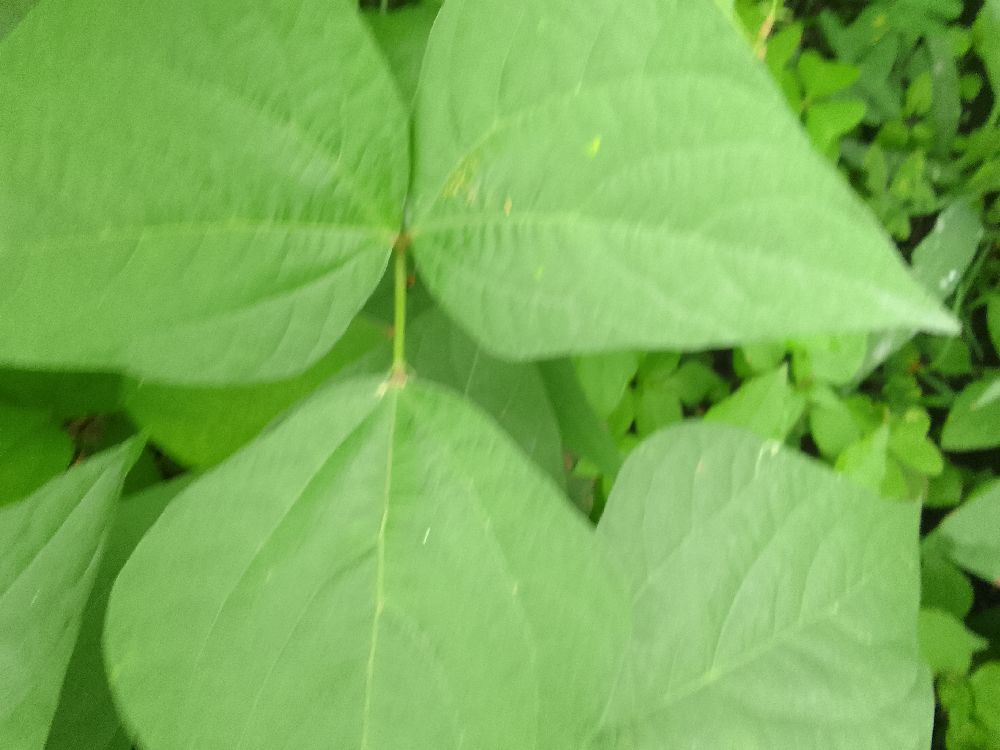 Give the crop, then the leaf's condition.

common bean, healthy
